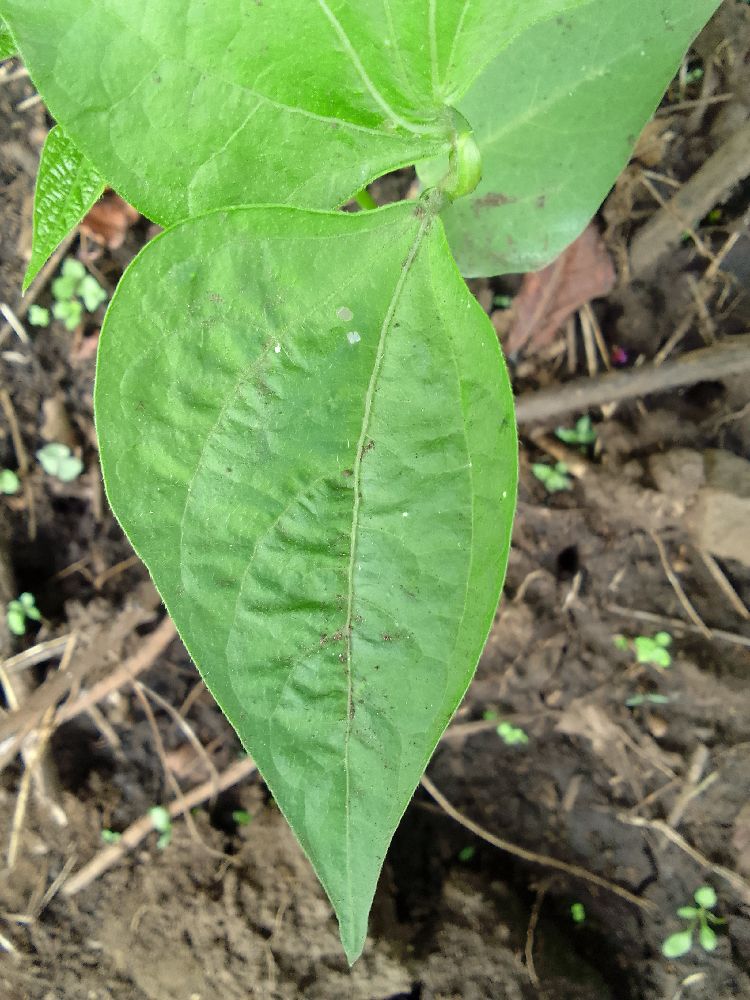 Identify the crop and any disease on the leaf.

common bean, healthy
